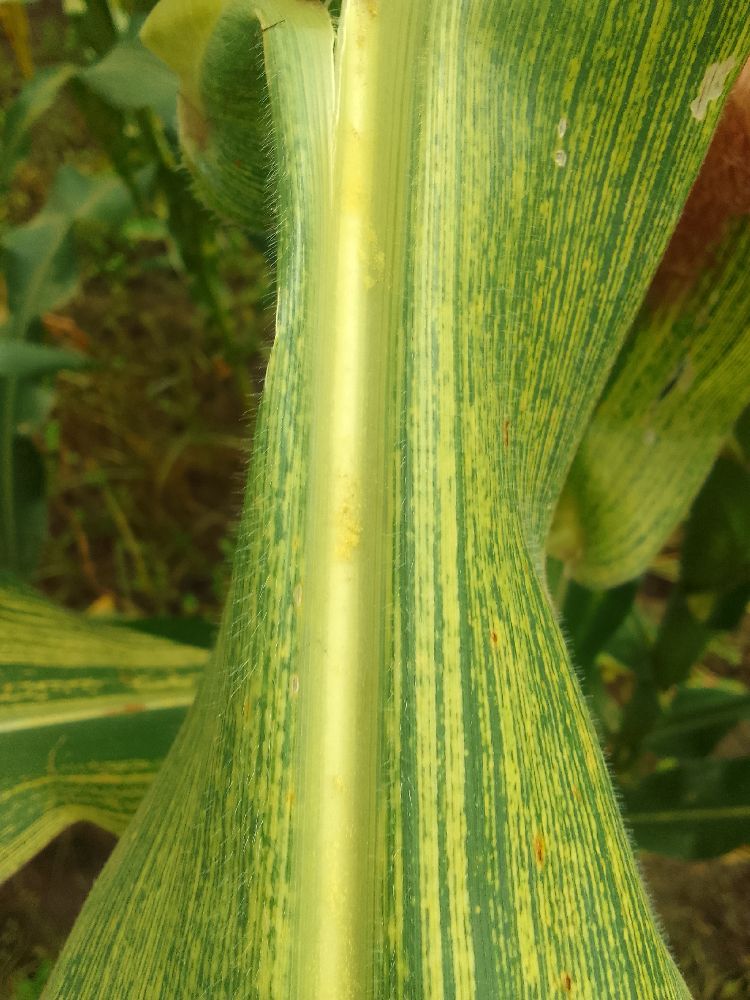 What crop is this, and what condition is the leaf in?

maize, maize streak virus
